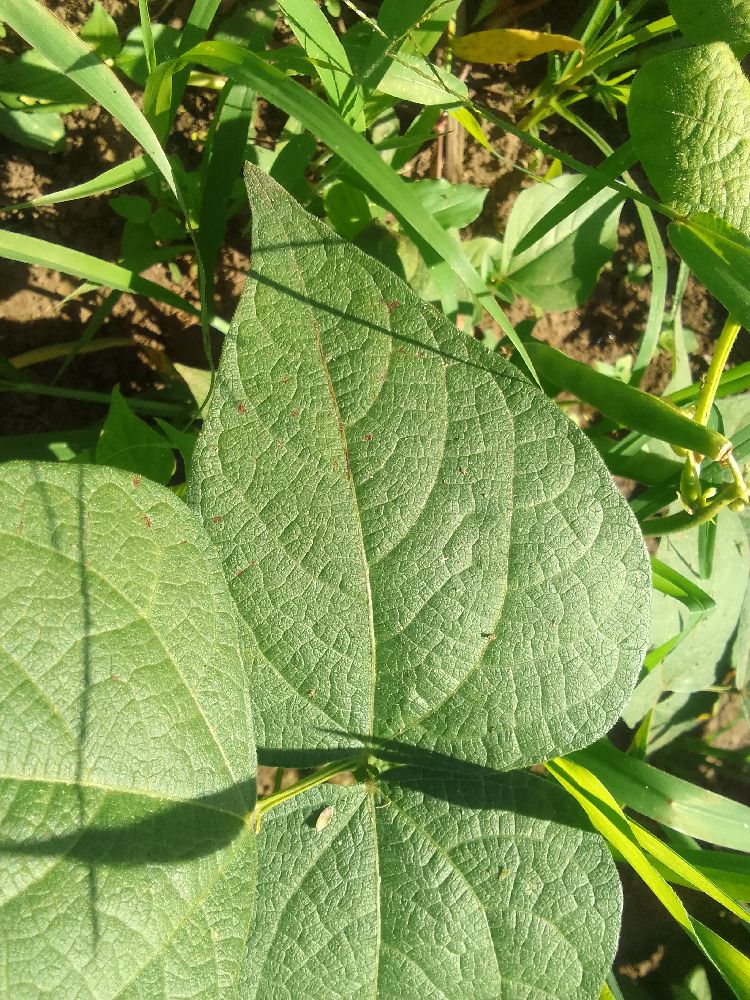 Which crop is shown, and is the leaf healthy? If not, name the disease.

common bean, healthy
